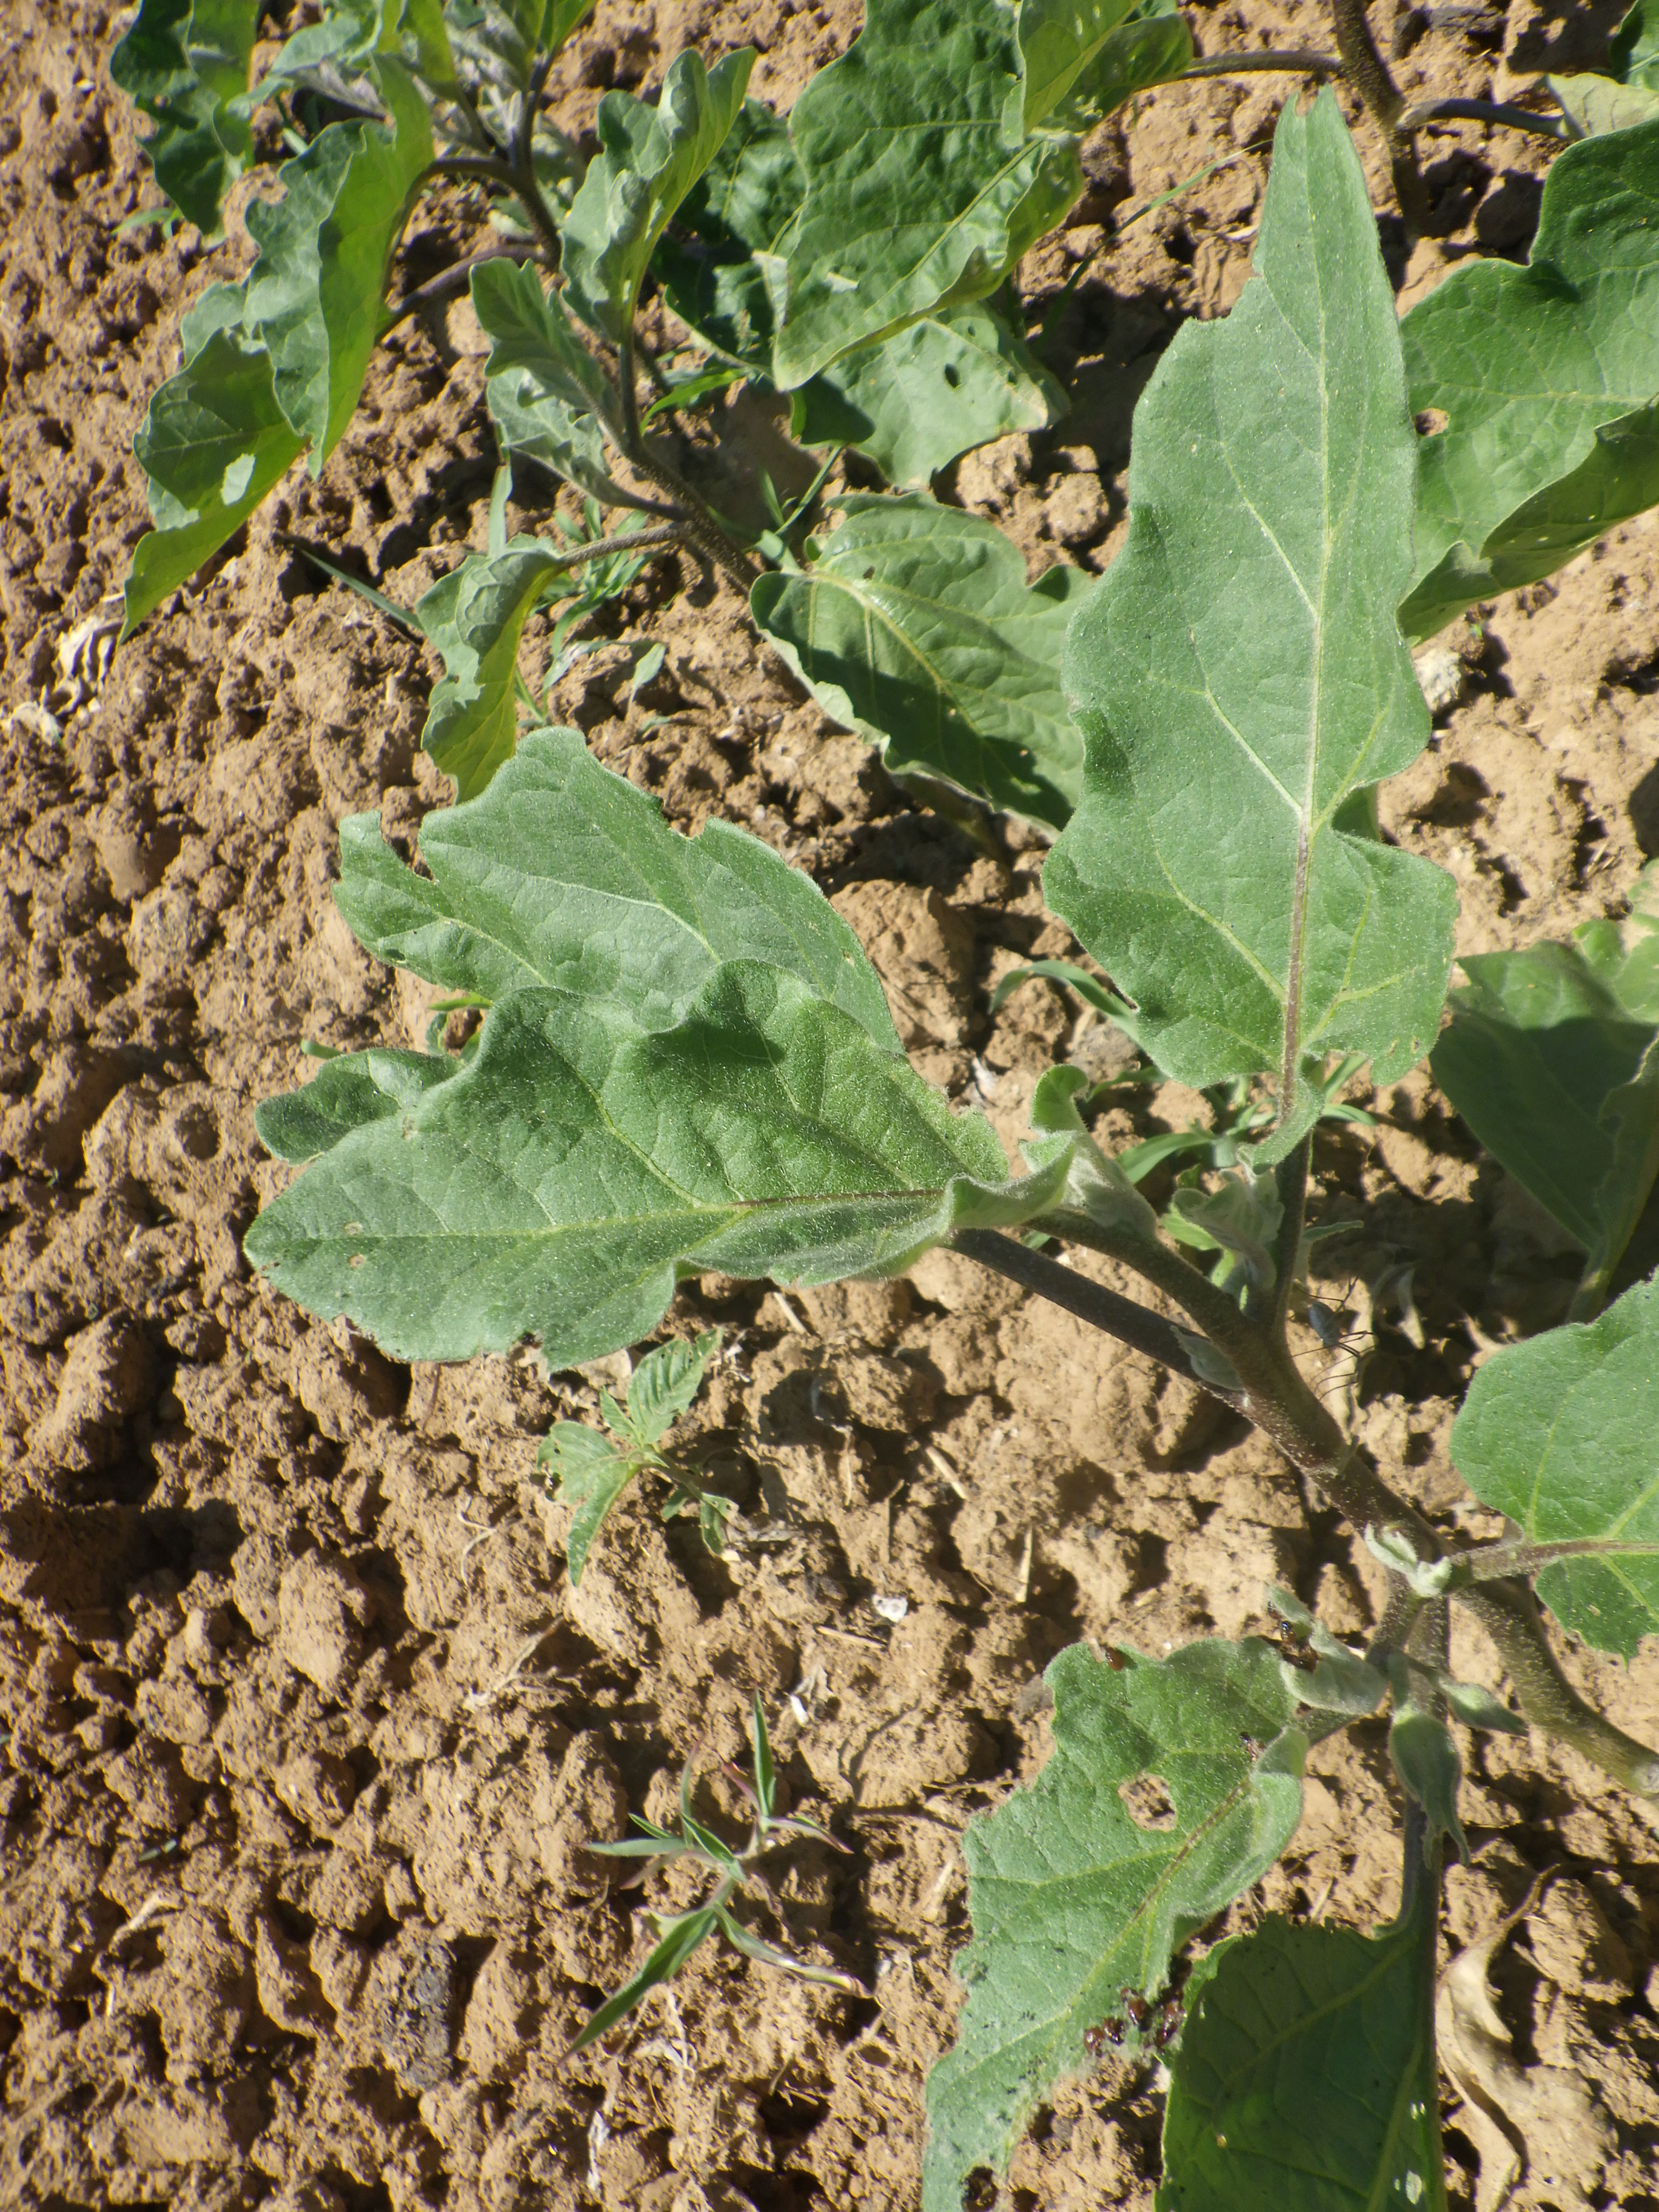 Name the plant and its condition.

aubergine, colorado potato beetle
